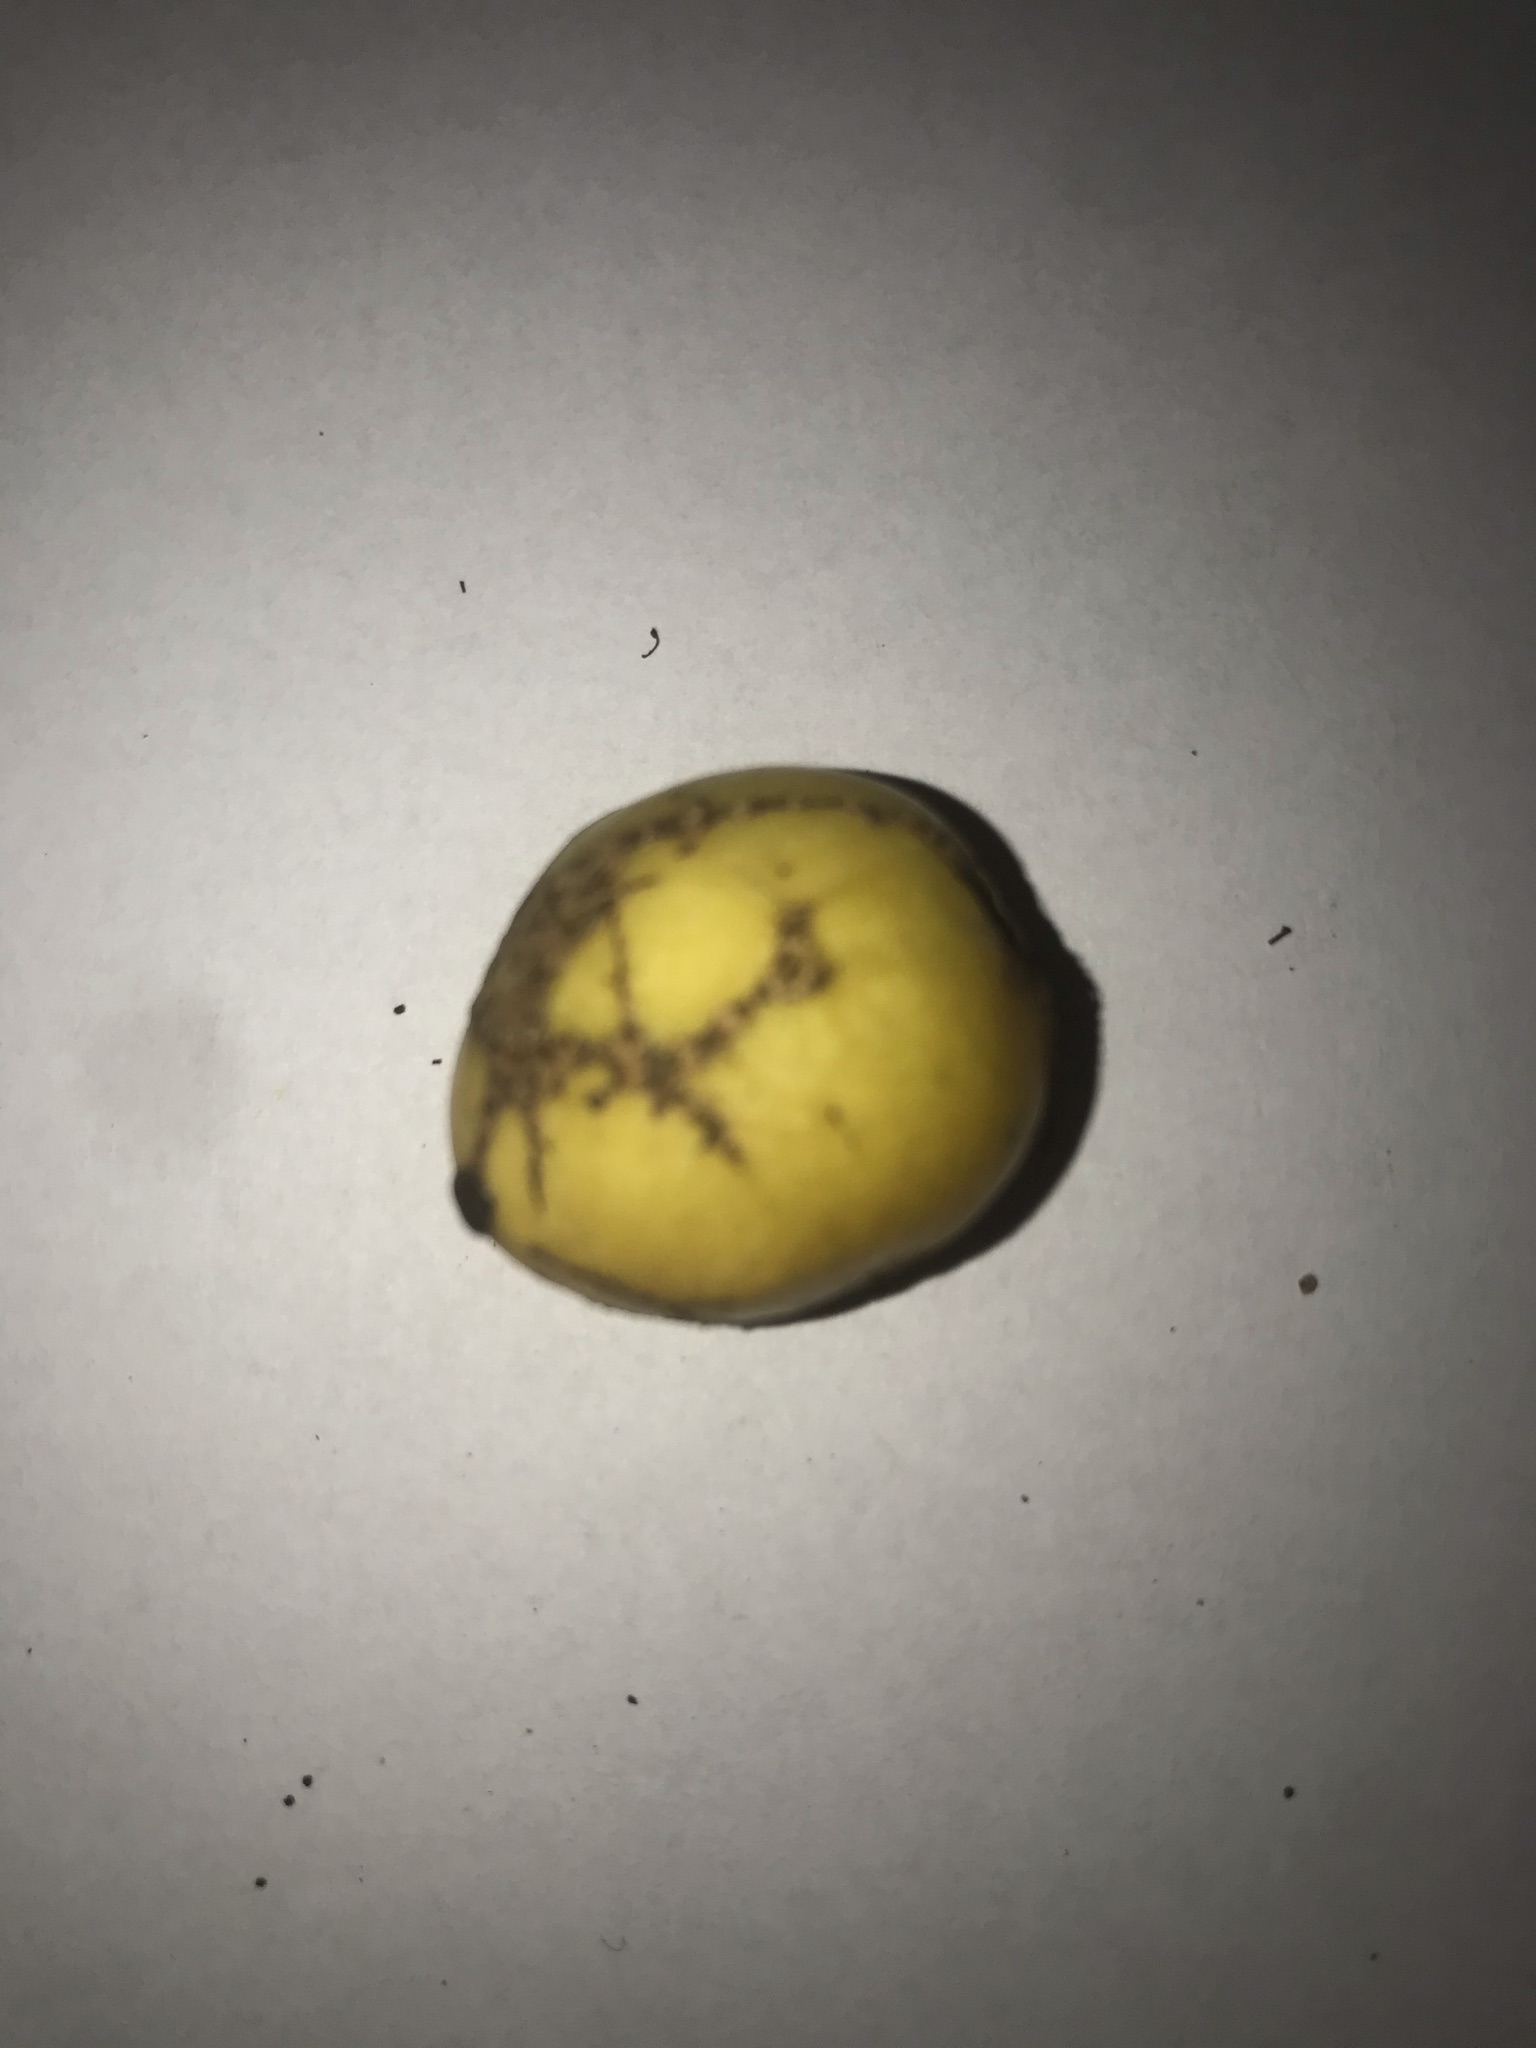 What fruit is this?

abiu
